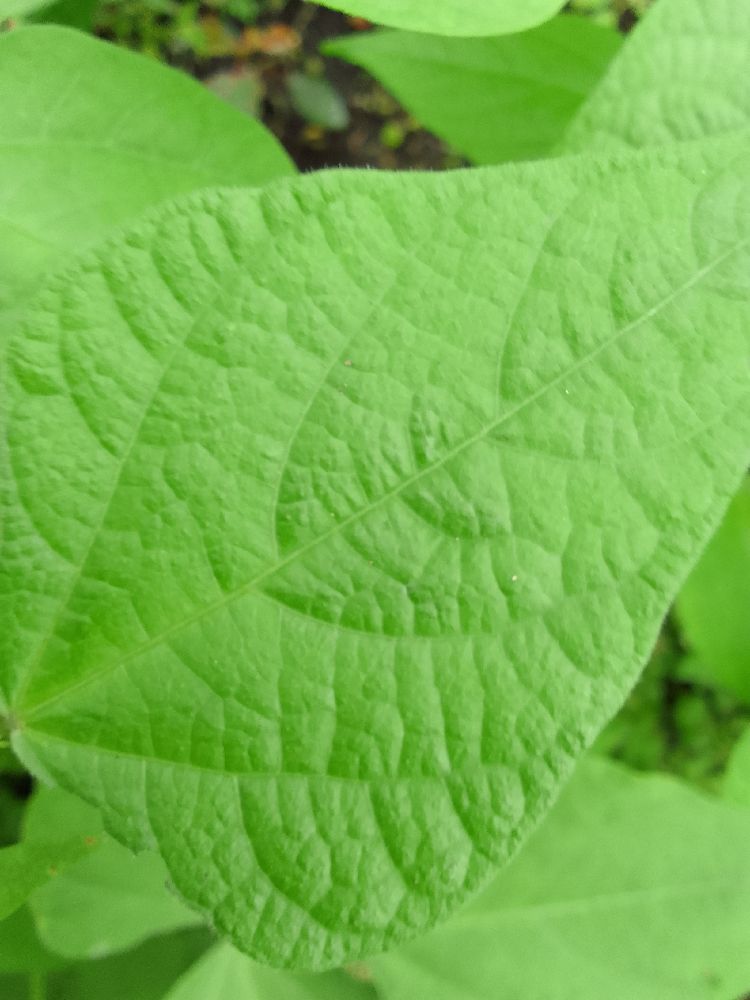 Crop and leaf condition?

common bean, healthy
